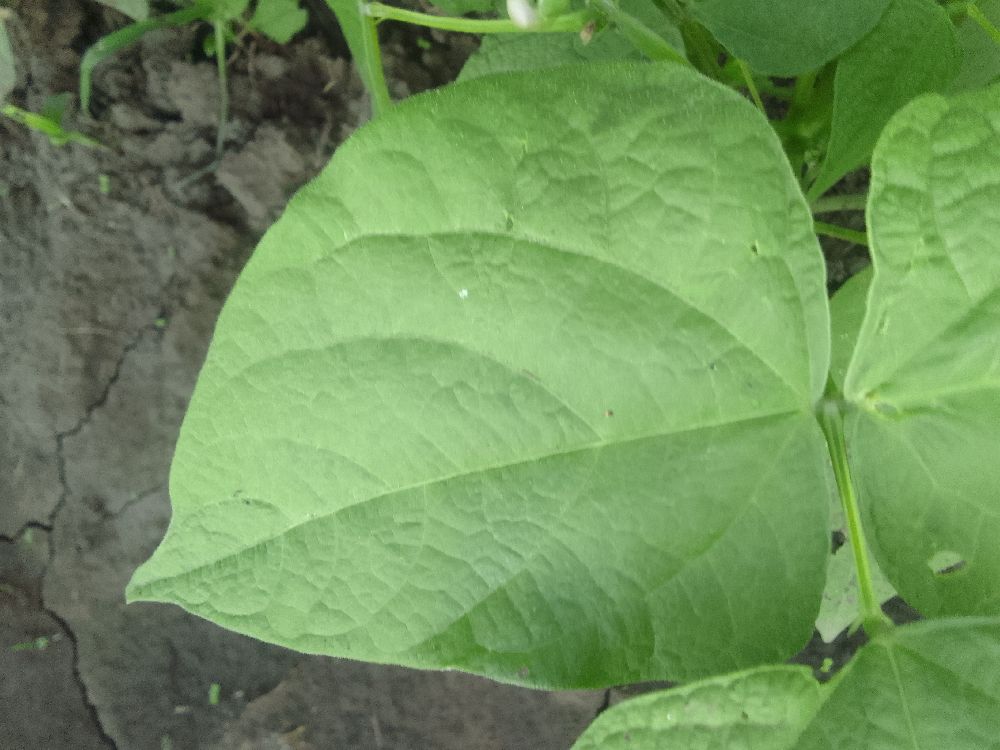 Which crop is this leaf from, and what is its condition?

common bean, healthy
